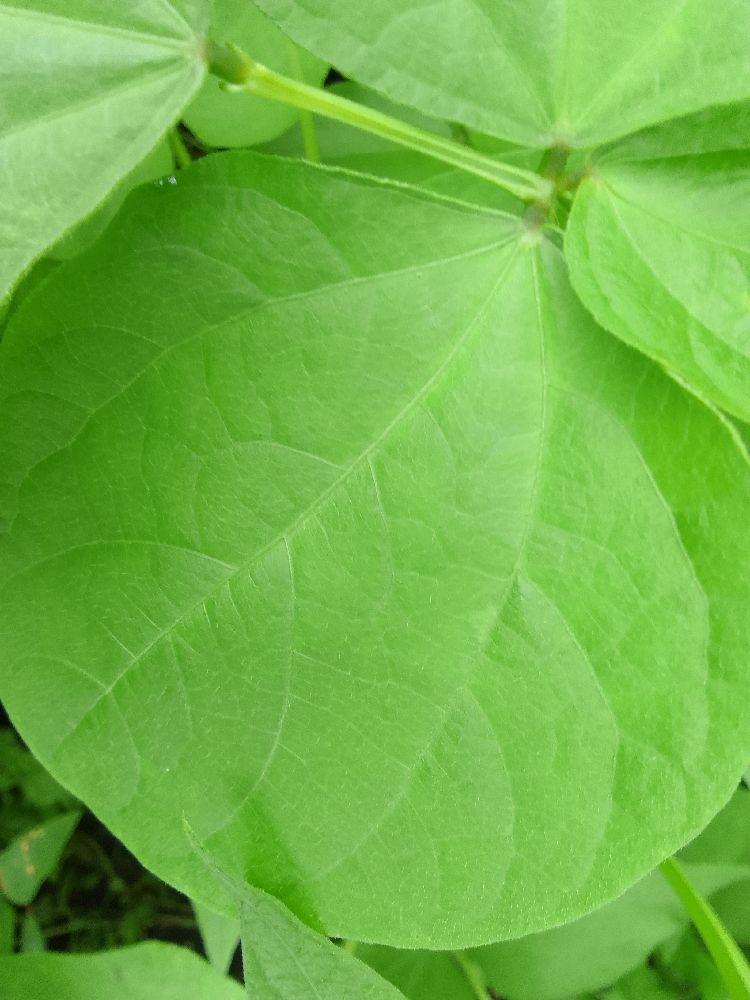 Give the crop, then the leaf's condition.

common bean, healthy
